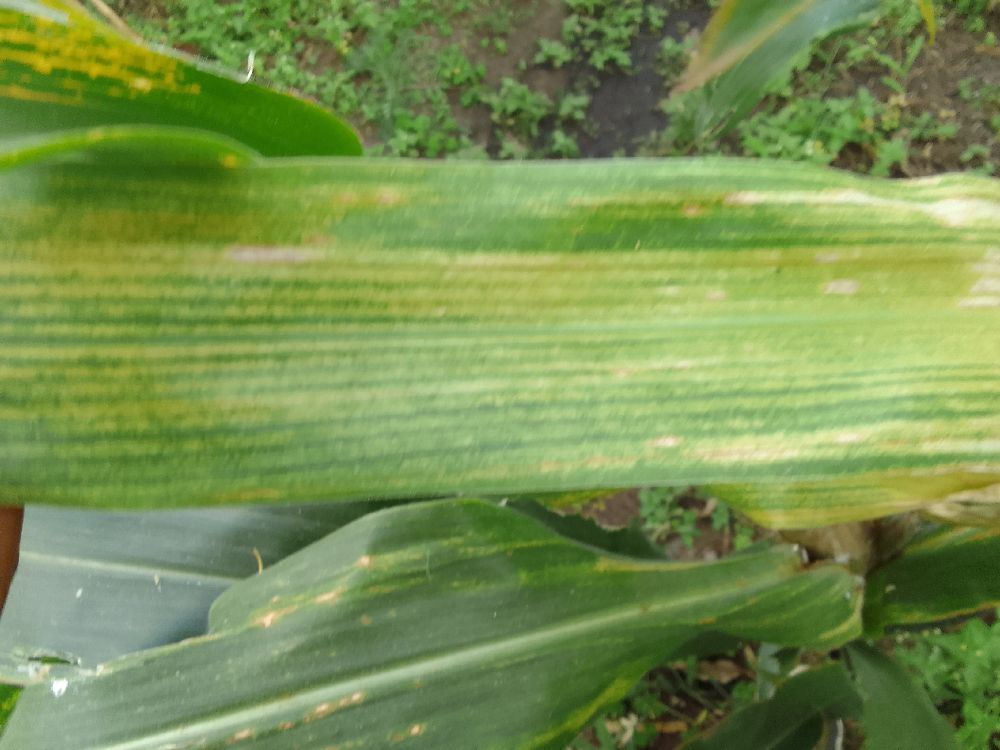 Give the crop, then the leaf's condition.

maize, maize lethal necrosis
